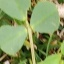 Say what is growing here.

unstructured weed
